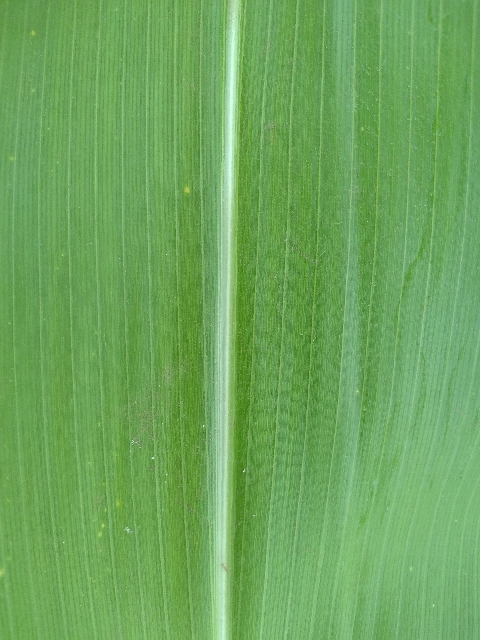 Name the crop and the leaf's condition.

maize, healthy
